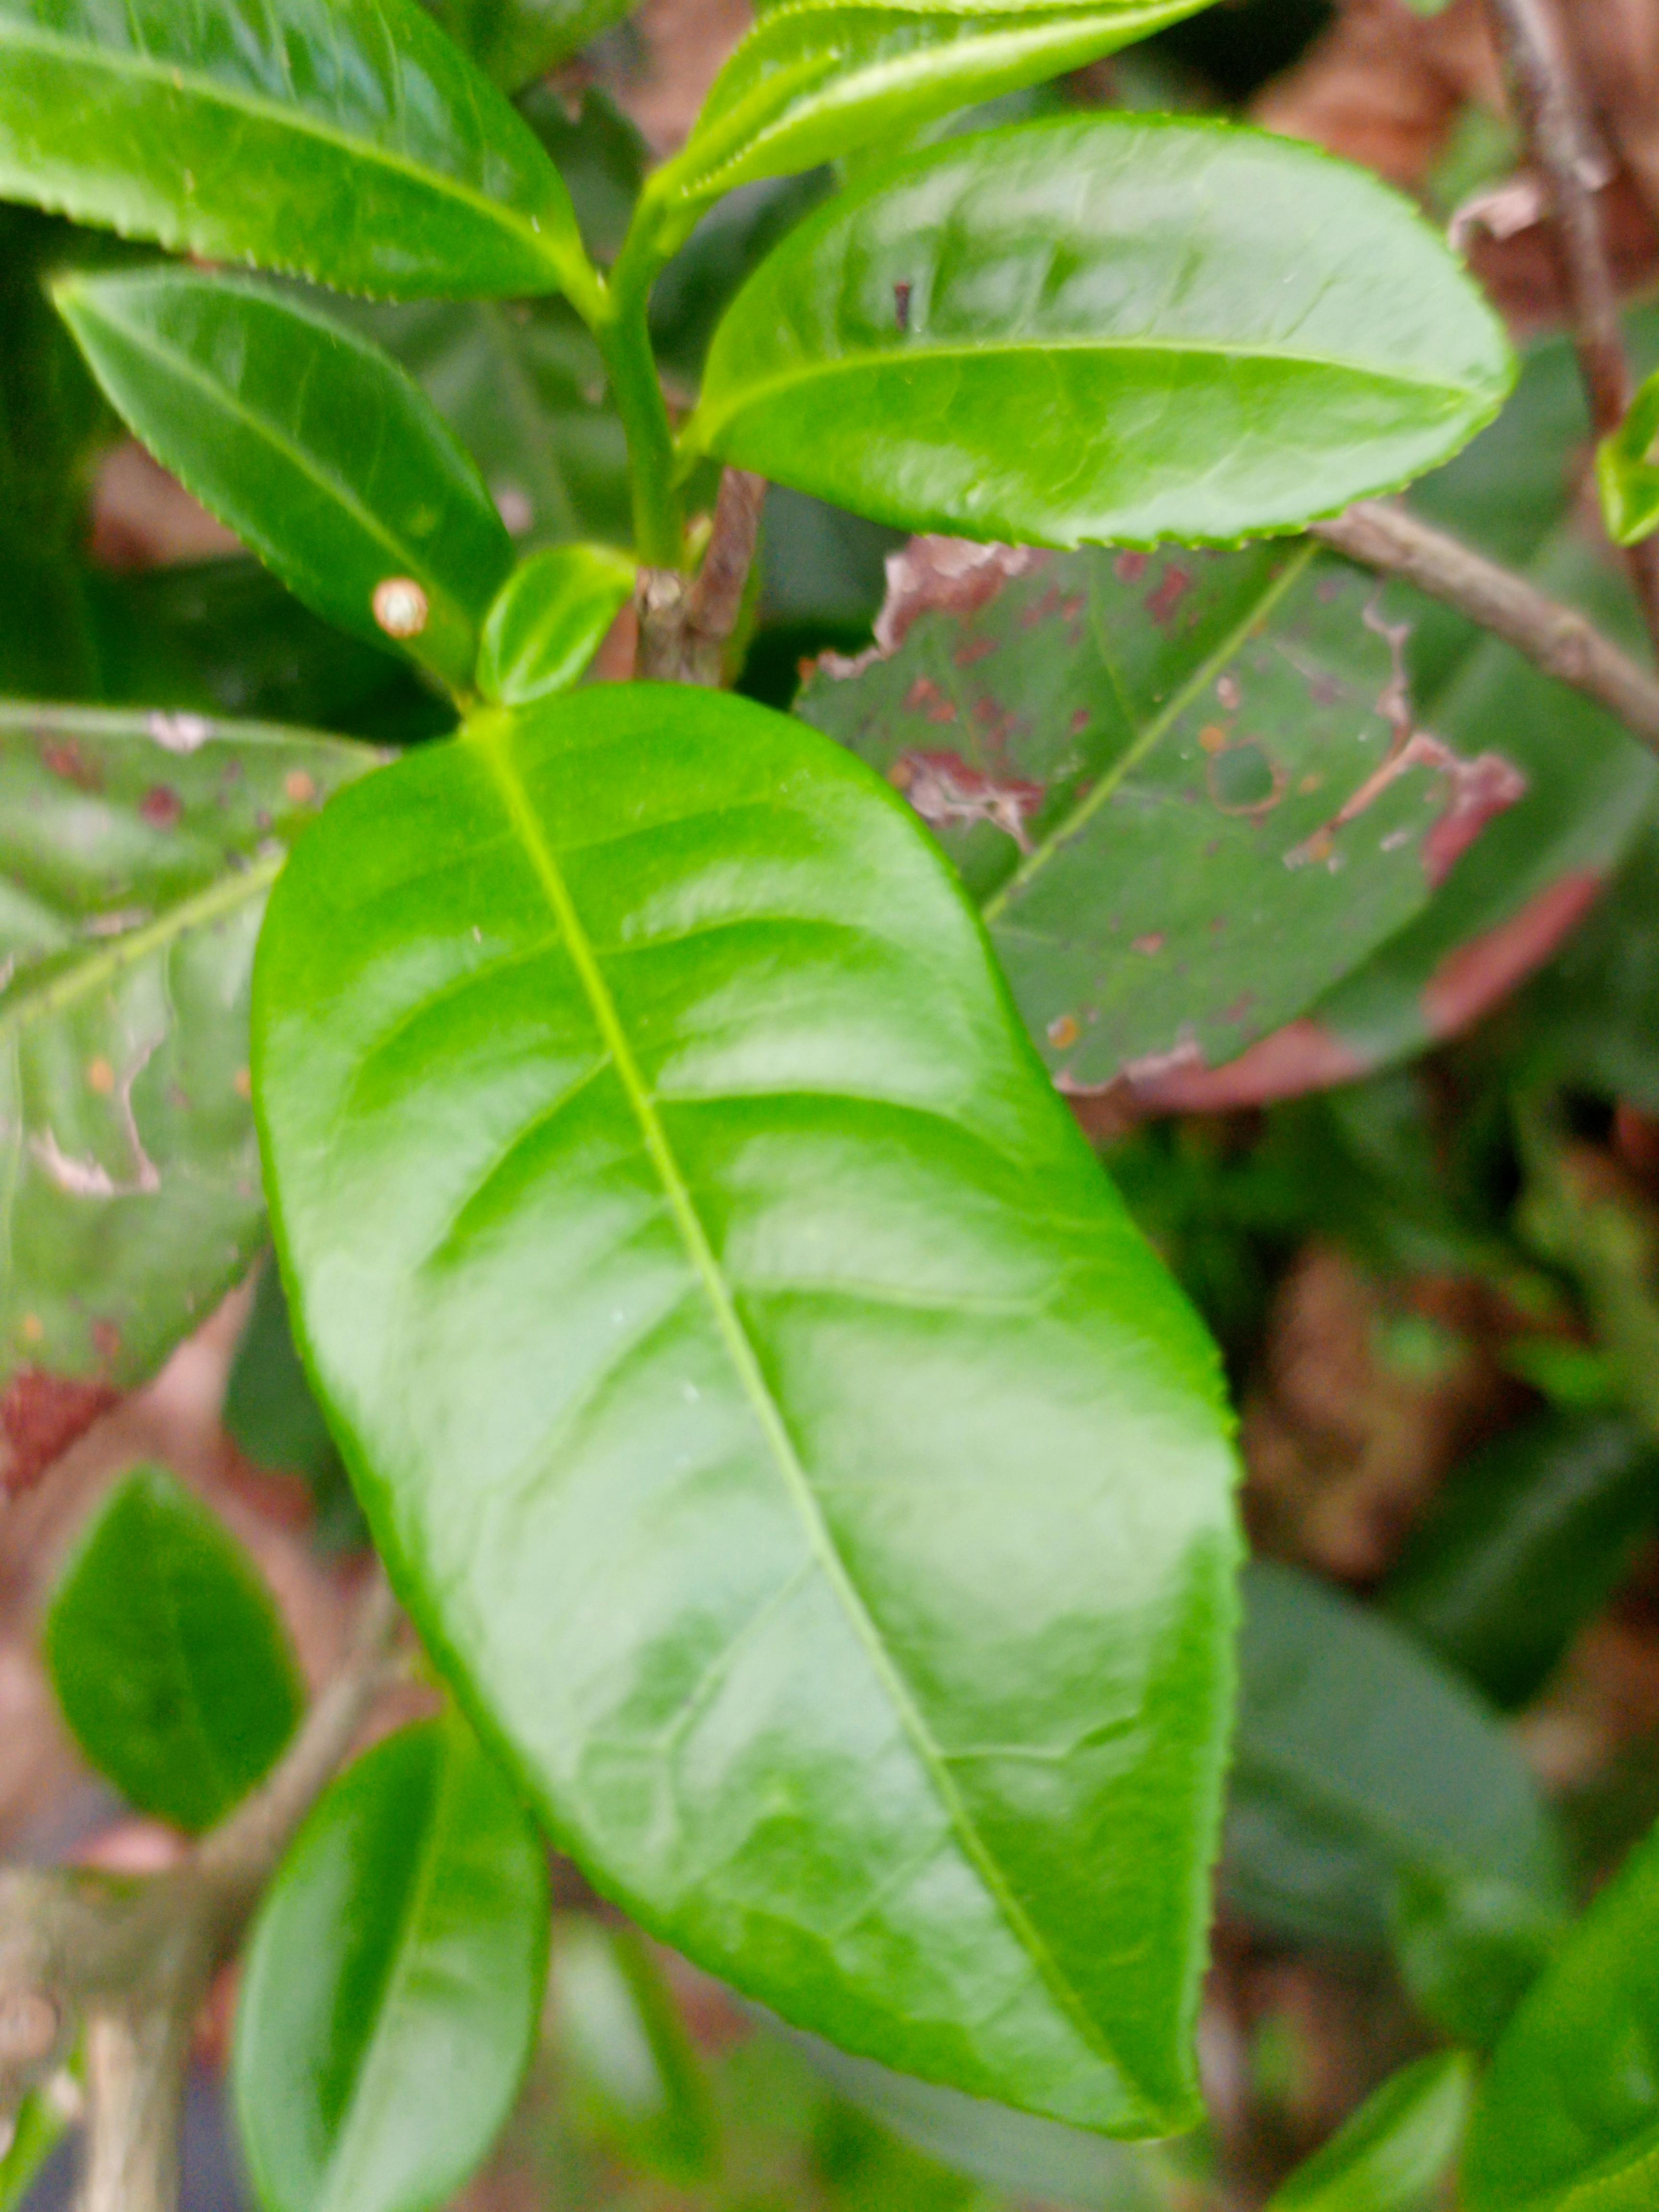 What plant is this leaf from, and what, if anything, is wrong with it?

tea, healthy leaf
